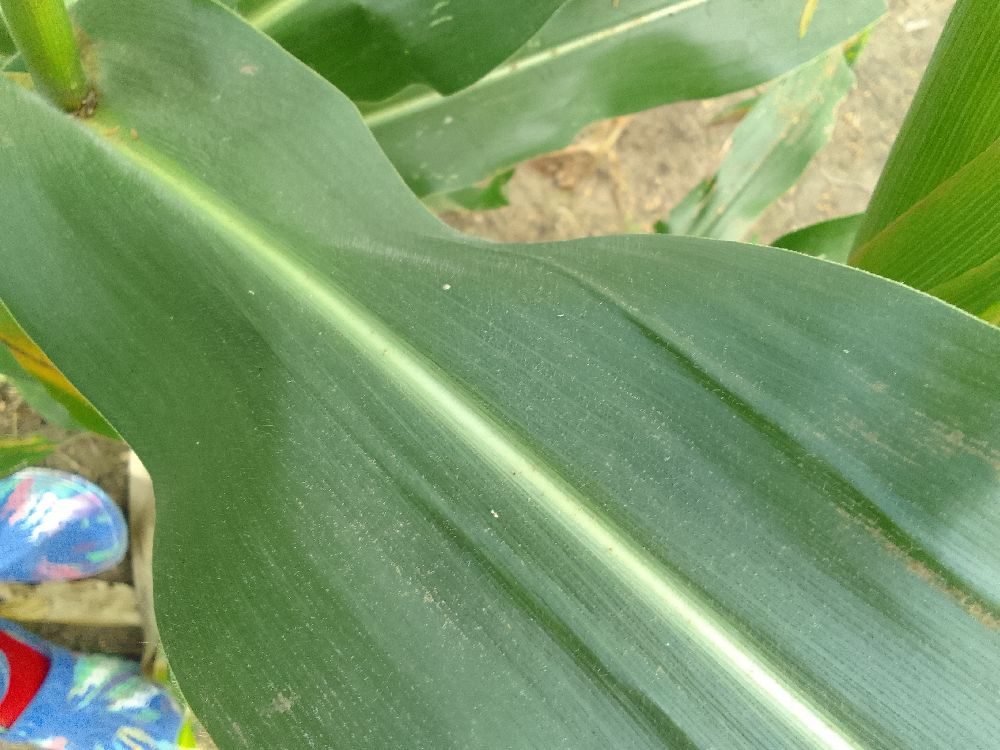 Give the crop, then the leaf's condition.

maize, healthy
